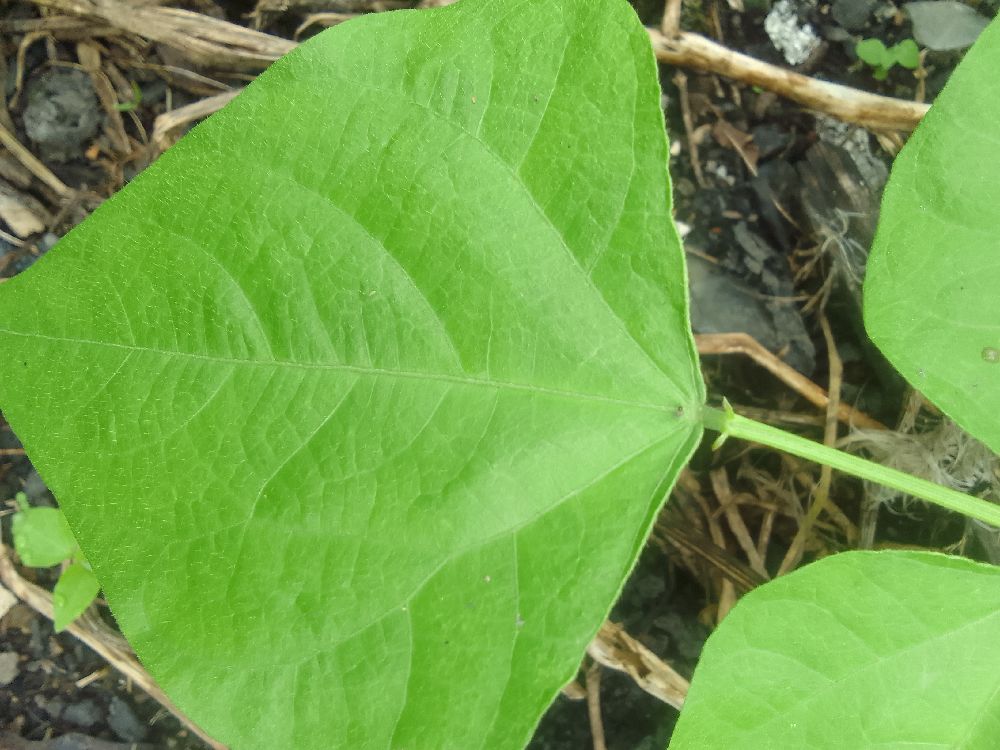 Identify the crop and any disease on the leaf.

common bean, healthy
